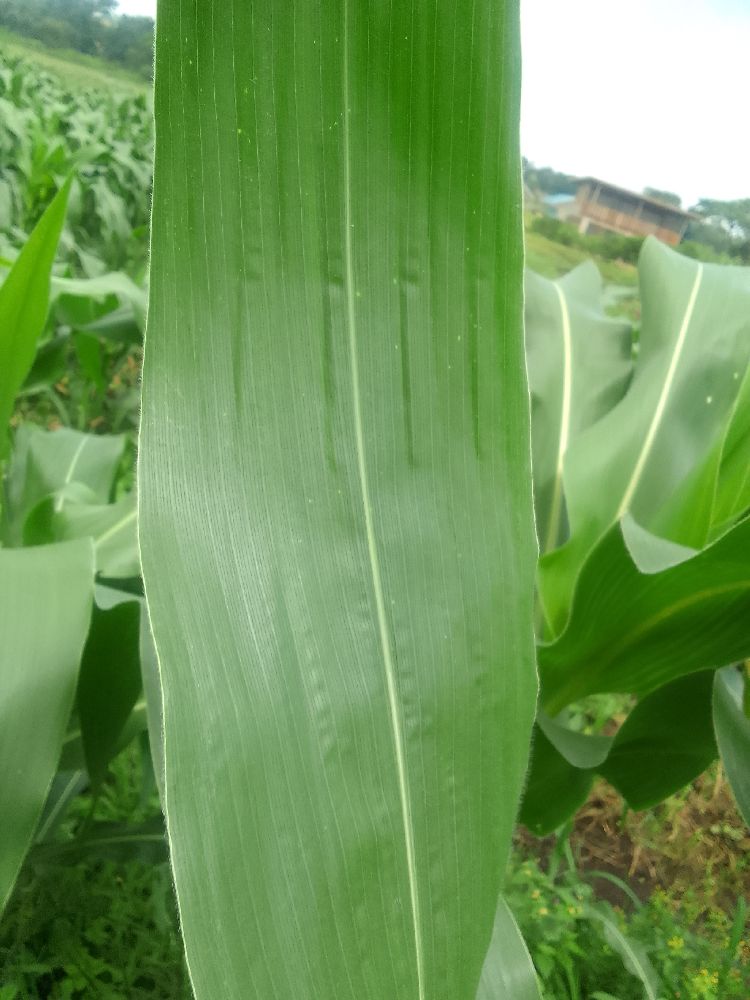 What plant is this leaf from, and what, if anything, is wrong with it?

maize, healthy
